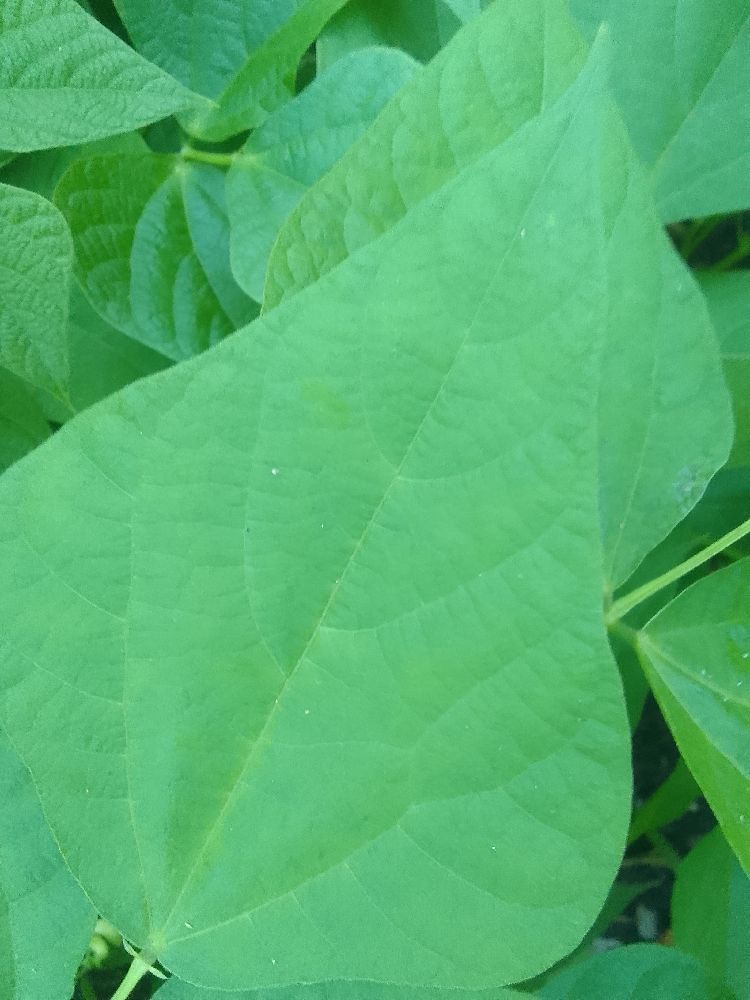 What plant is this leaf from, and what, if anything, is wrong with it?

common bean, healthy
